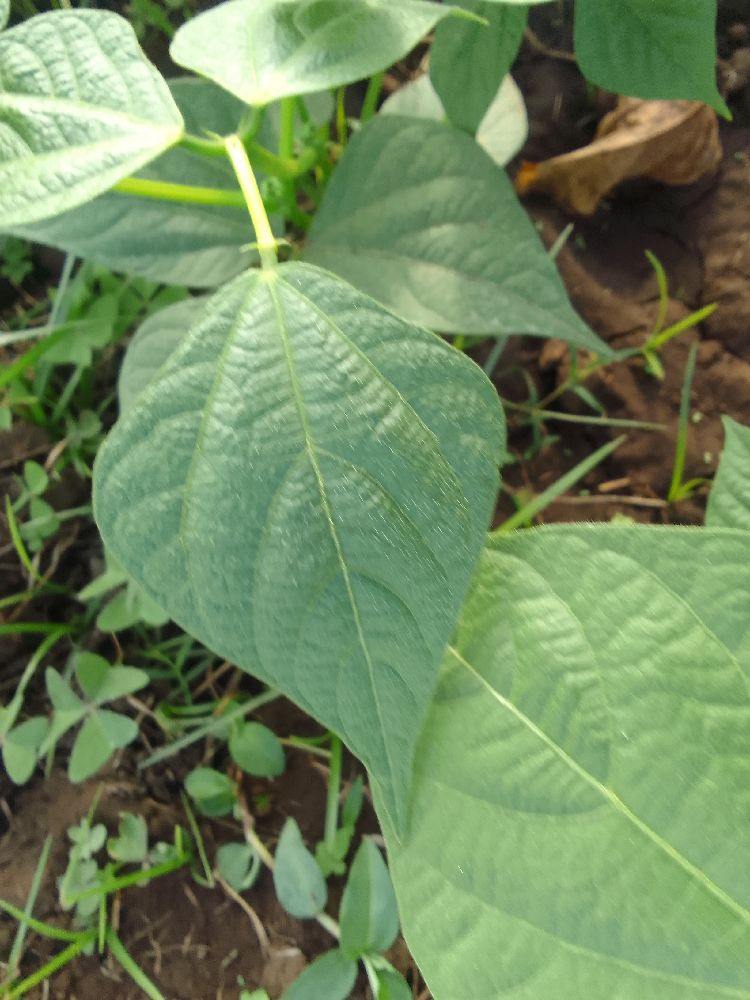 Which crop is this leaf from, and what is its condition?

common bean, healthy
